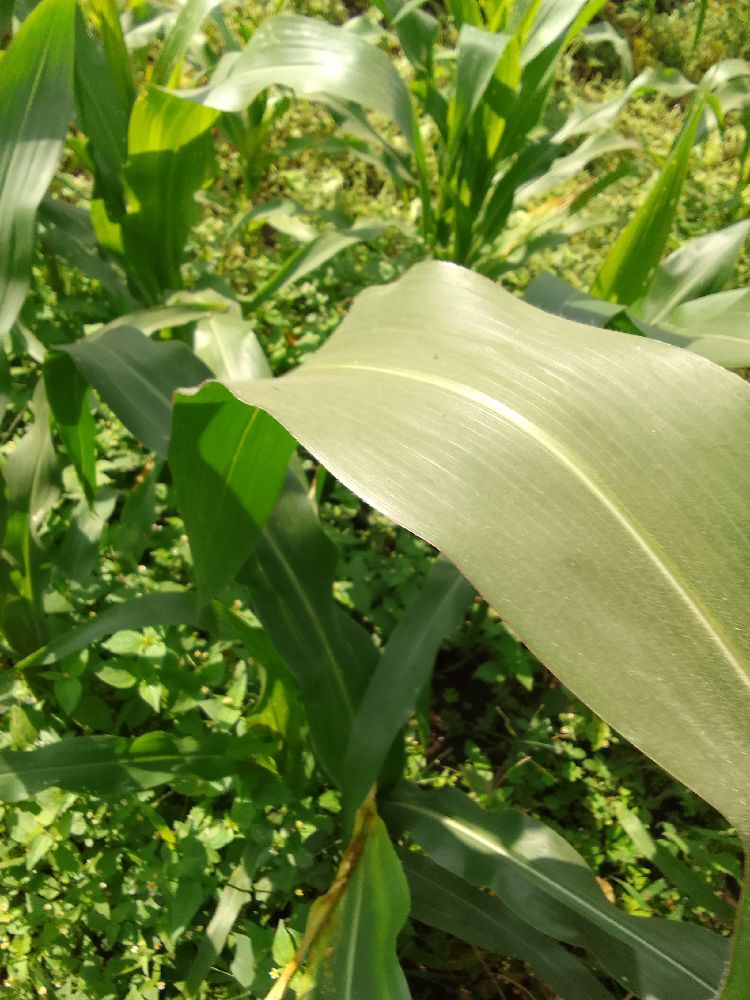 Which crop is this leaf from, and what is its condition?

maize, healthy
